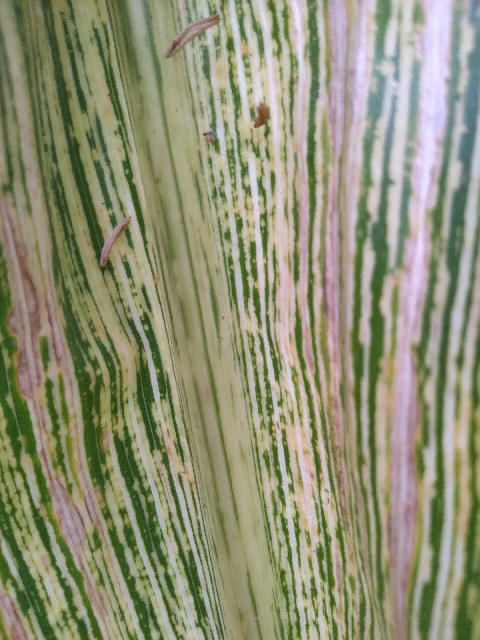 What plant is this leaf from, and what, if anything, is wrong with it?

maize, maize streak virus
